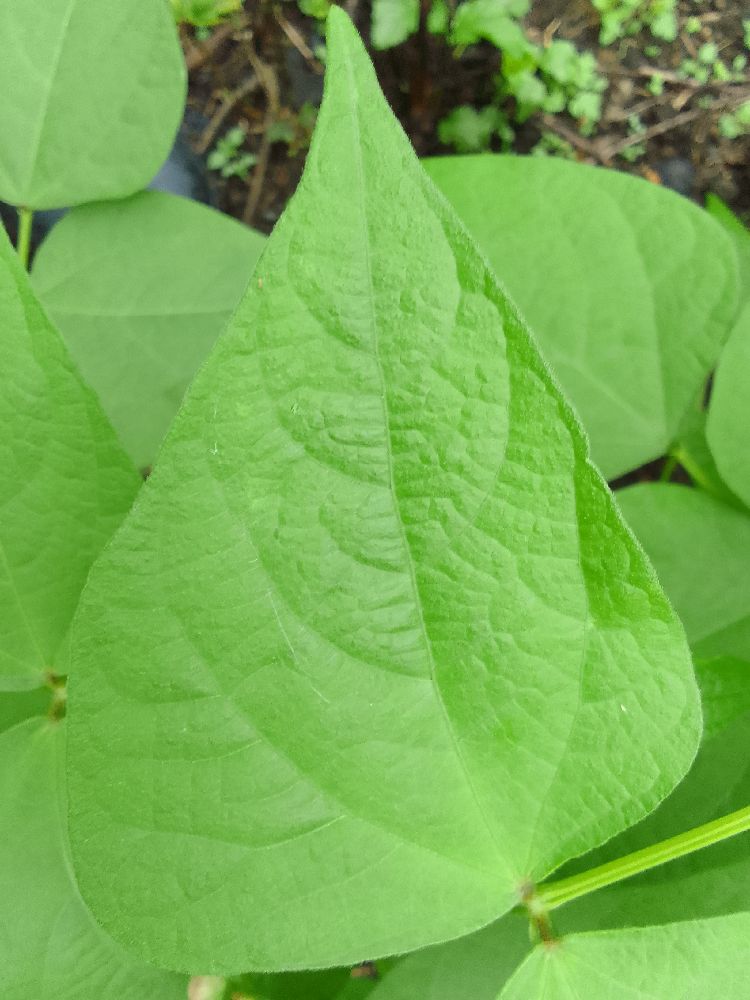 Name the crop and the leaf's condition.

common bean, healthy
